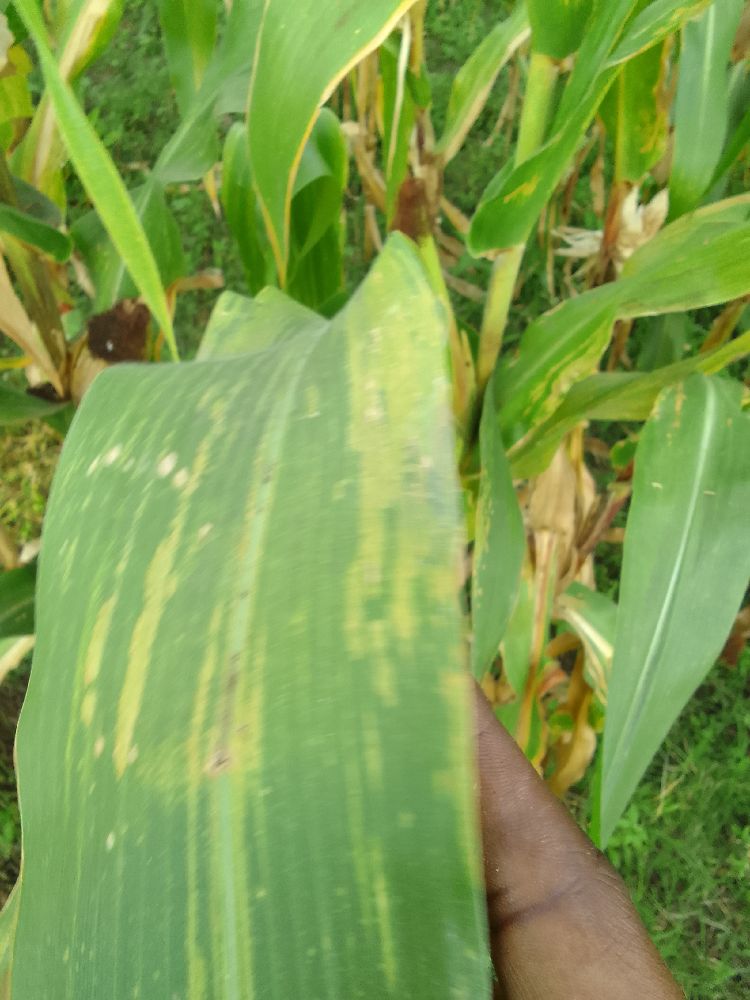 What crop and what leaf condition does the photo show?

maize, maize lethal necrosis
